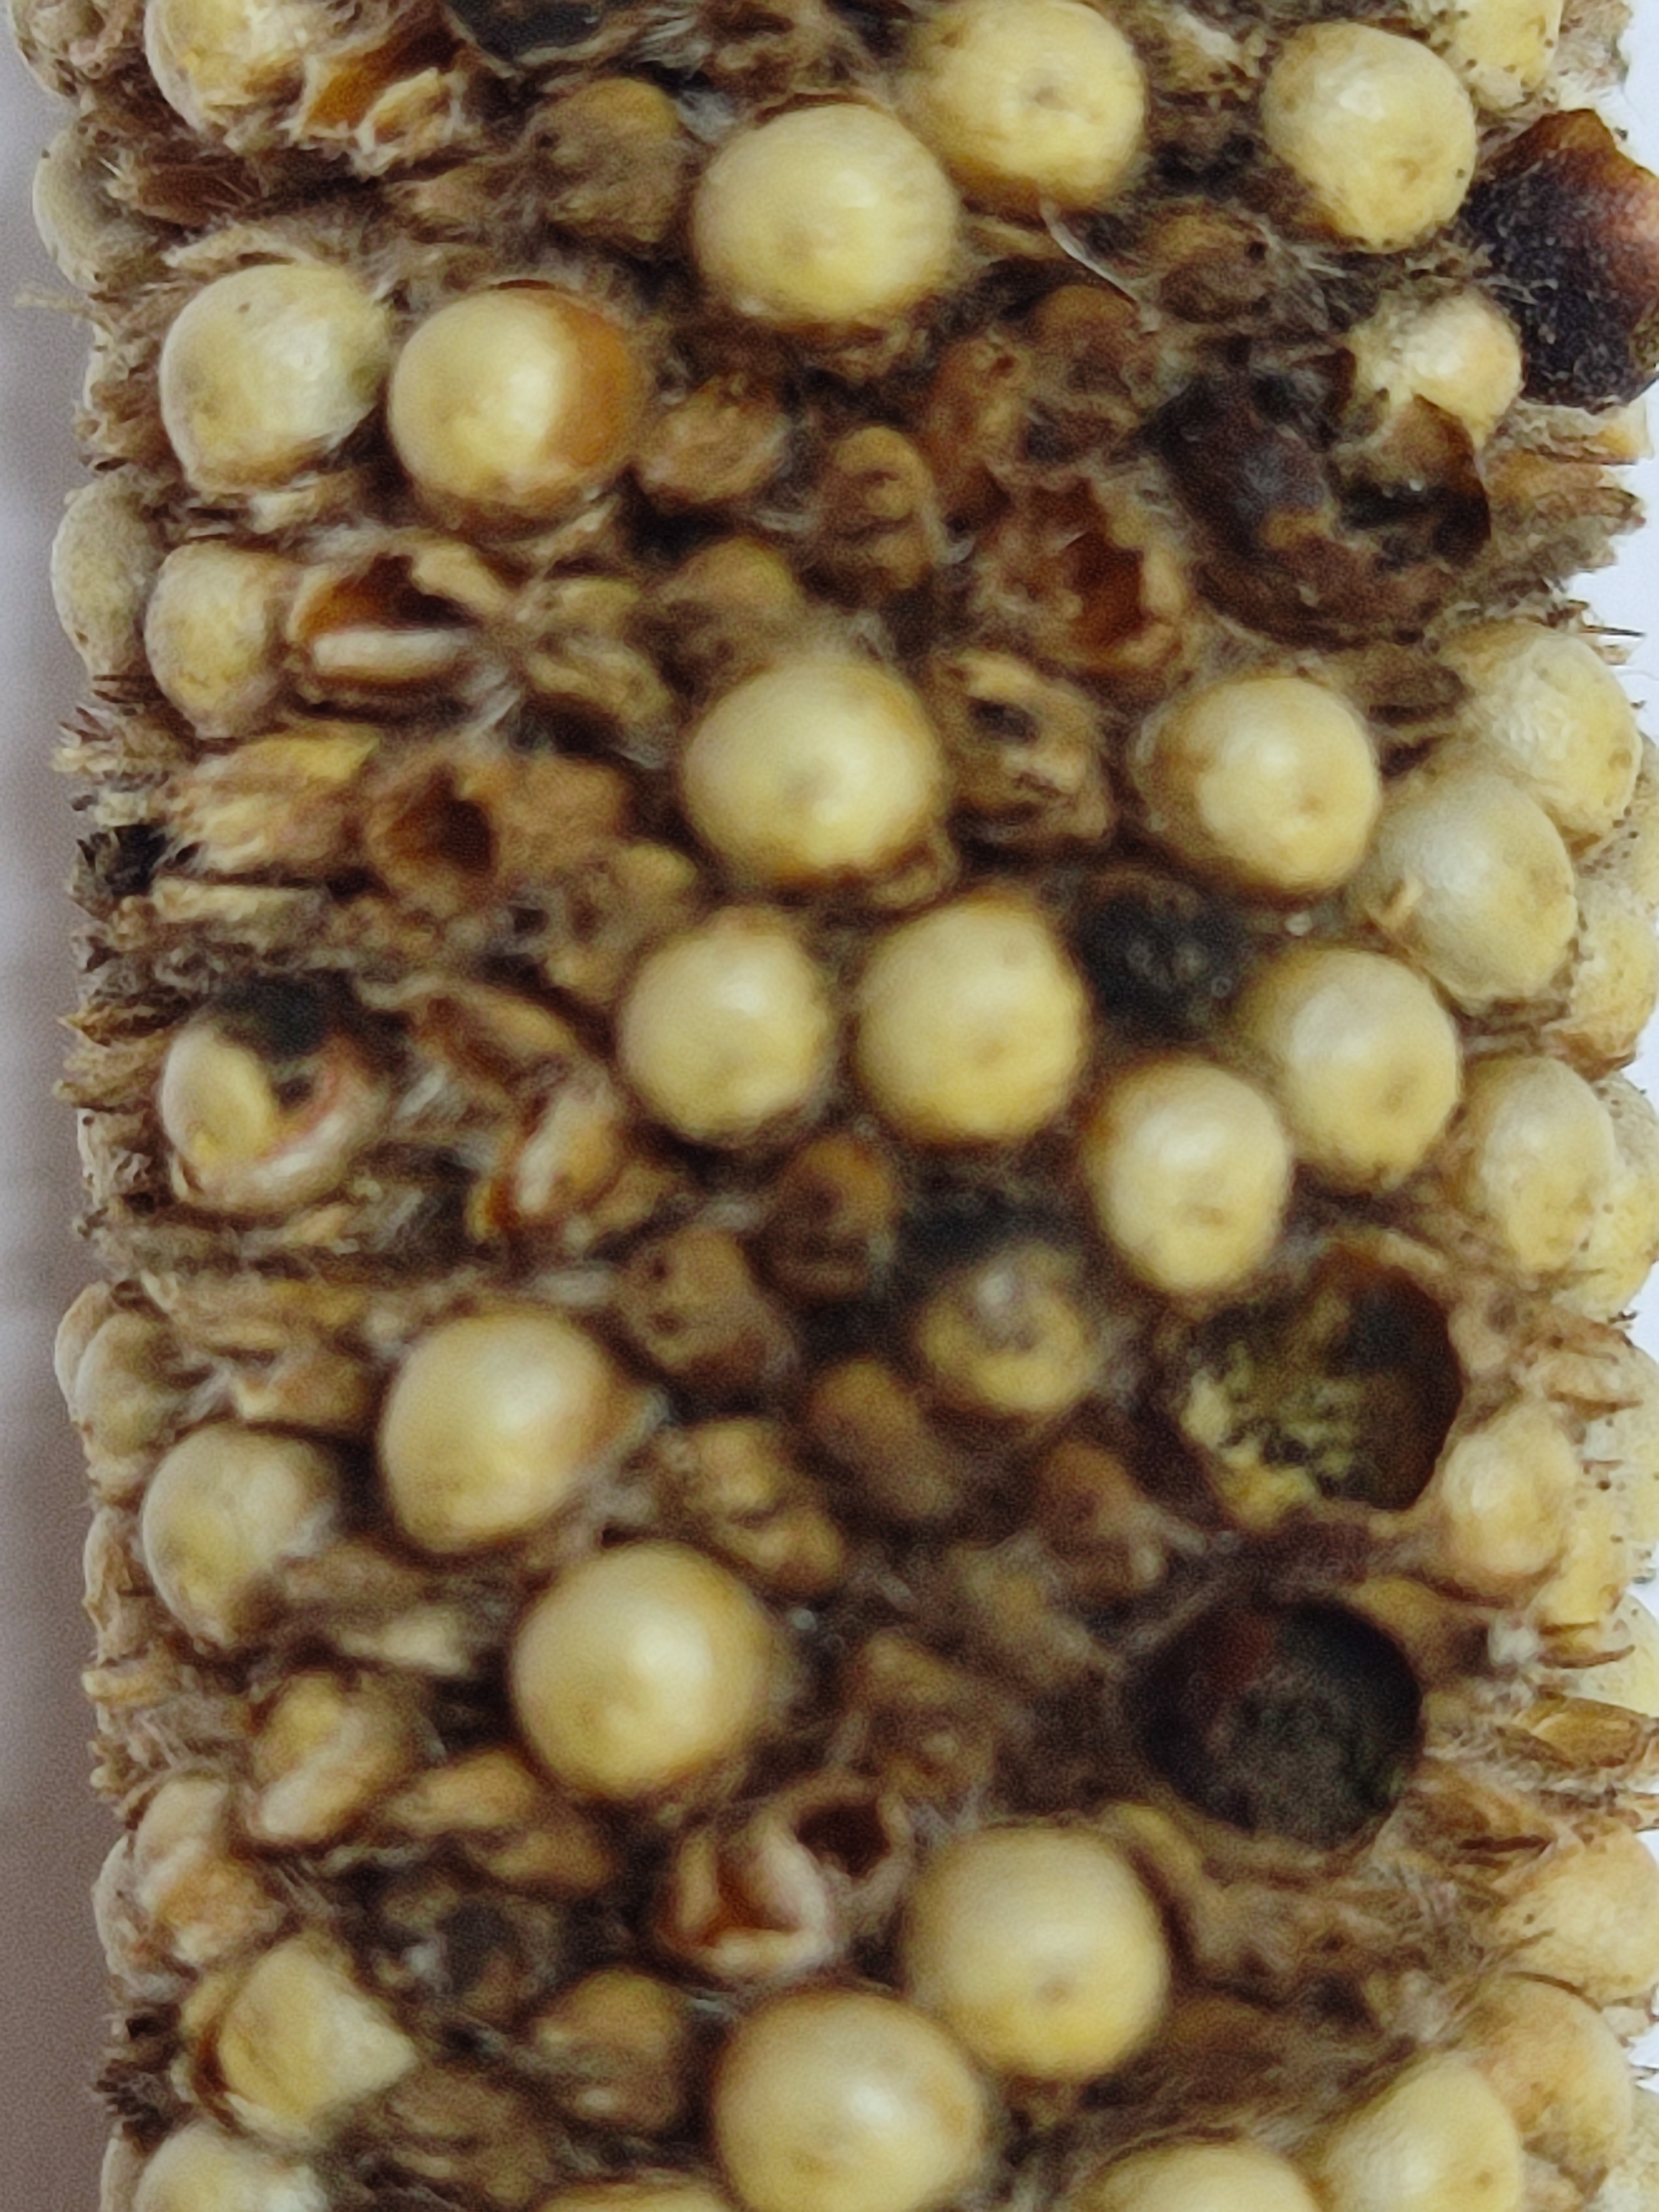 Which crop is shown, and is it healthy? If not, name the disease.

pearl millet, smut
